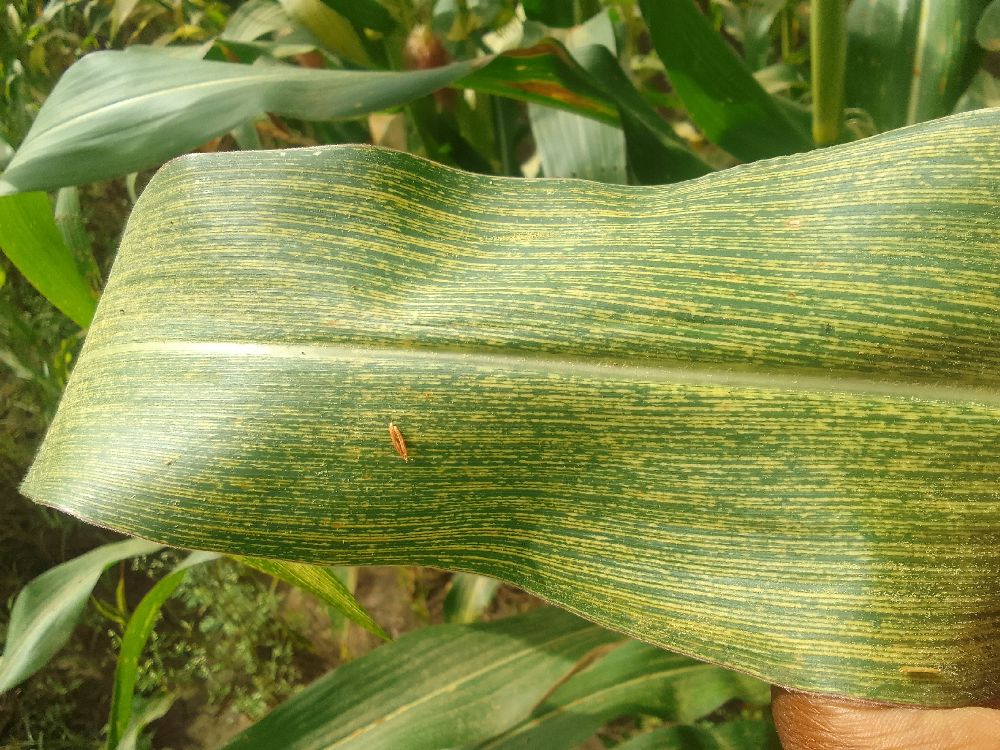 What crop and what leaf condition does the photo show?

maize, maize streak virus
